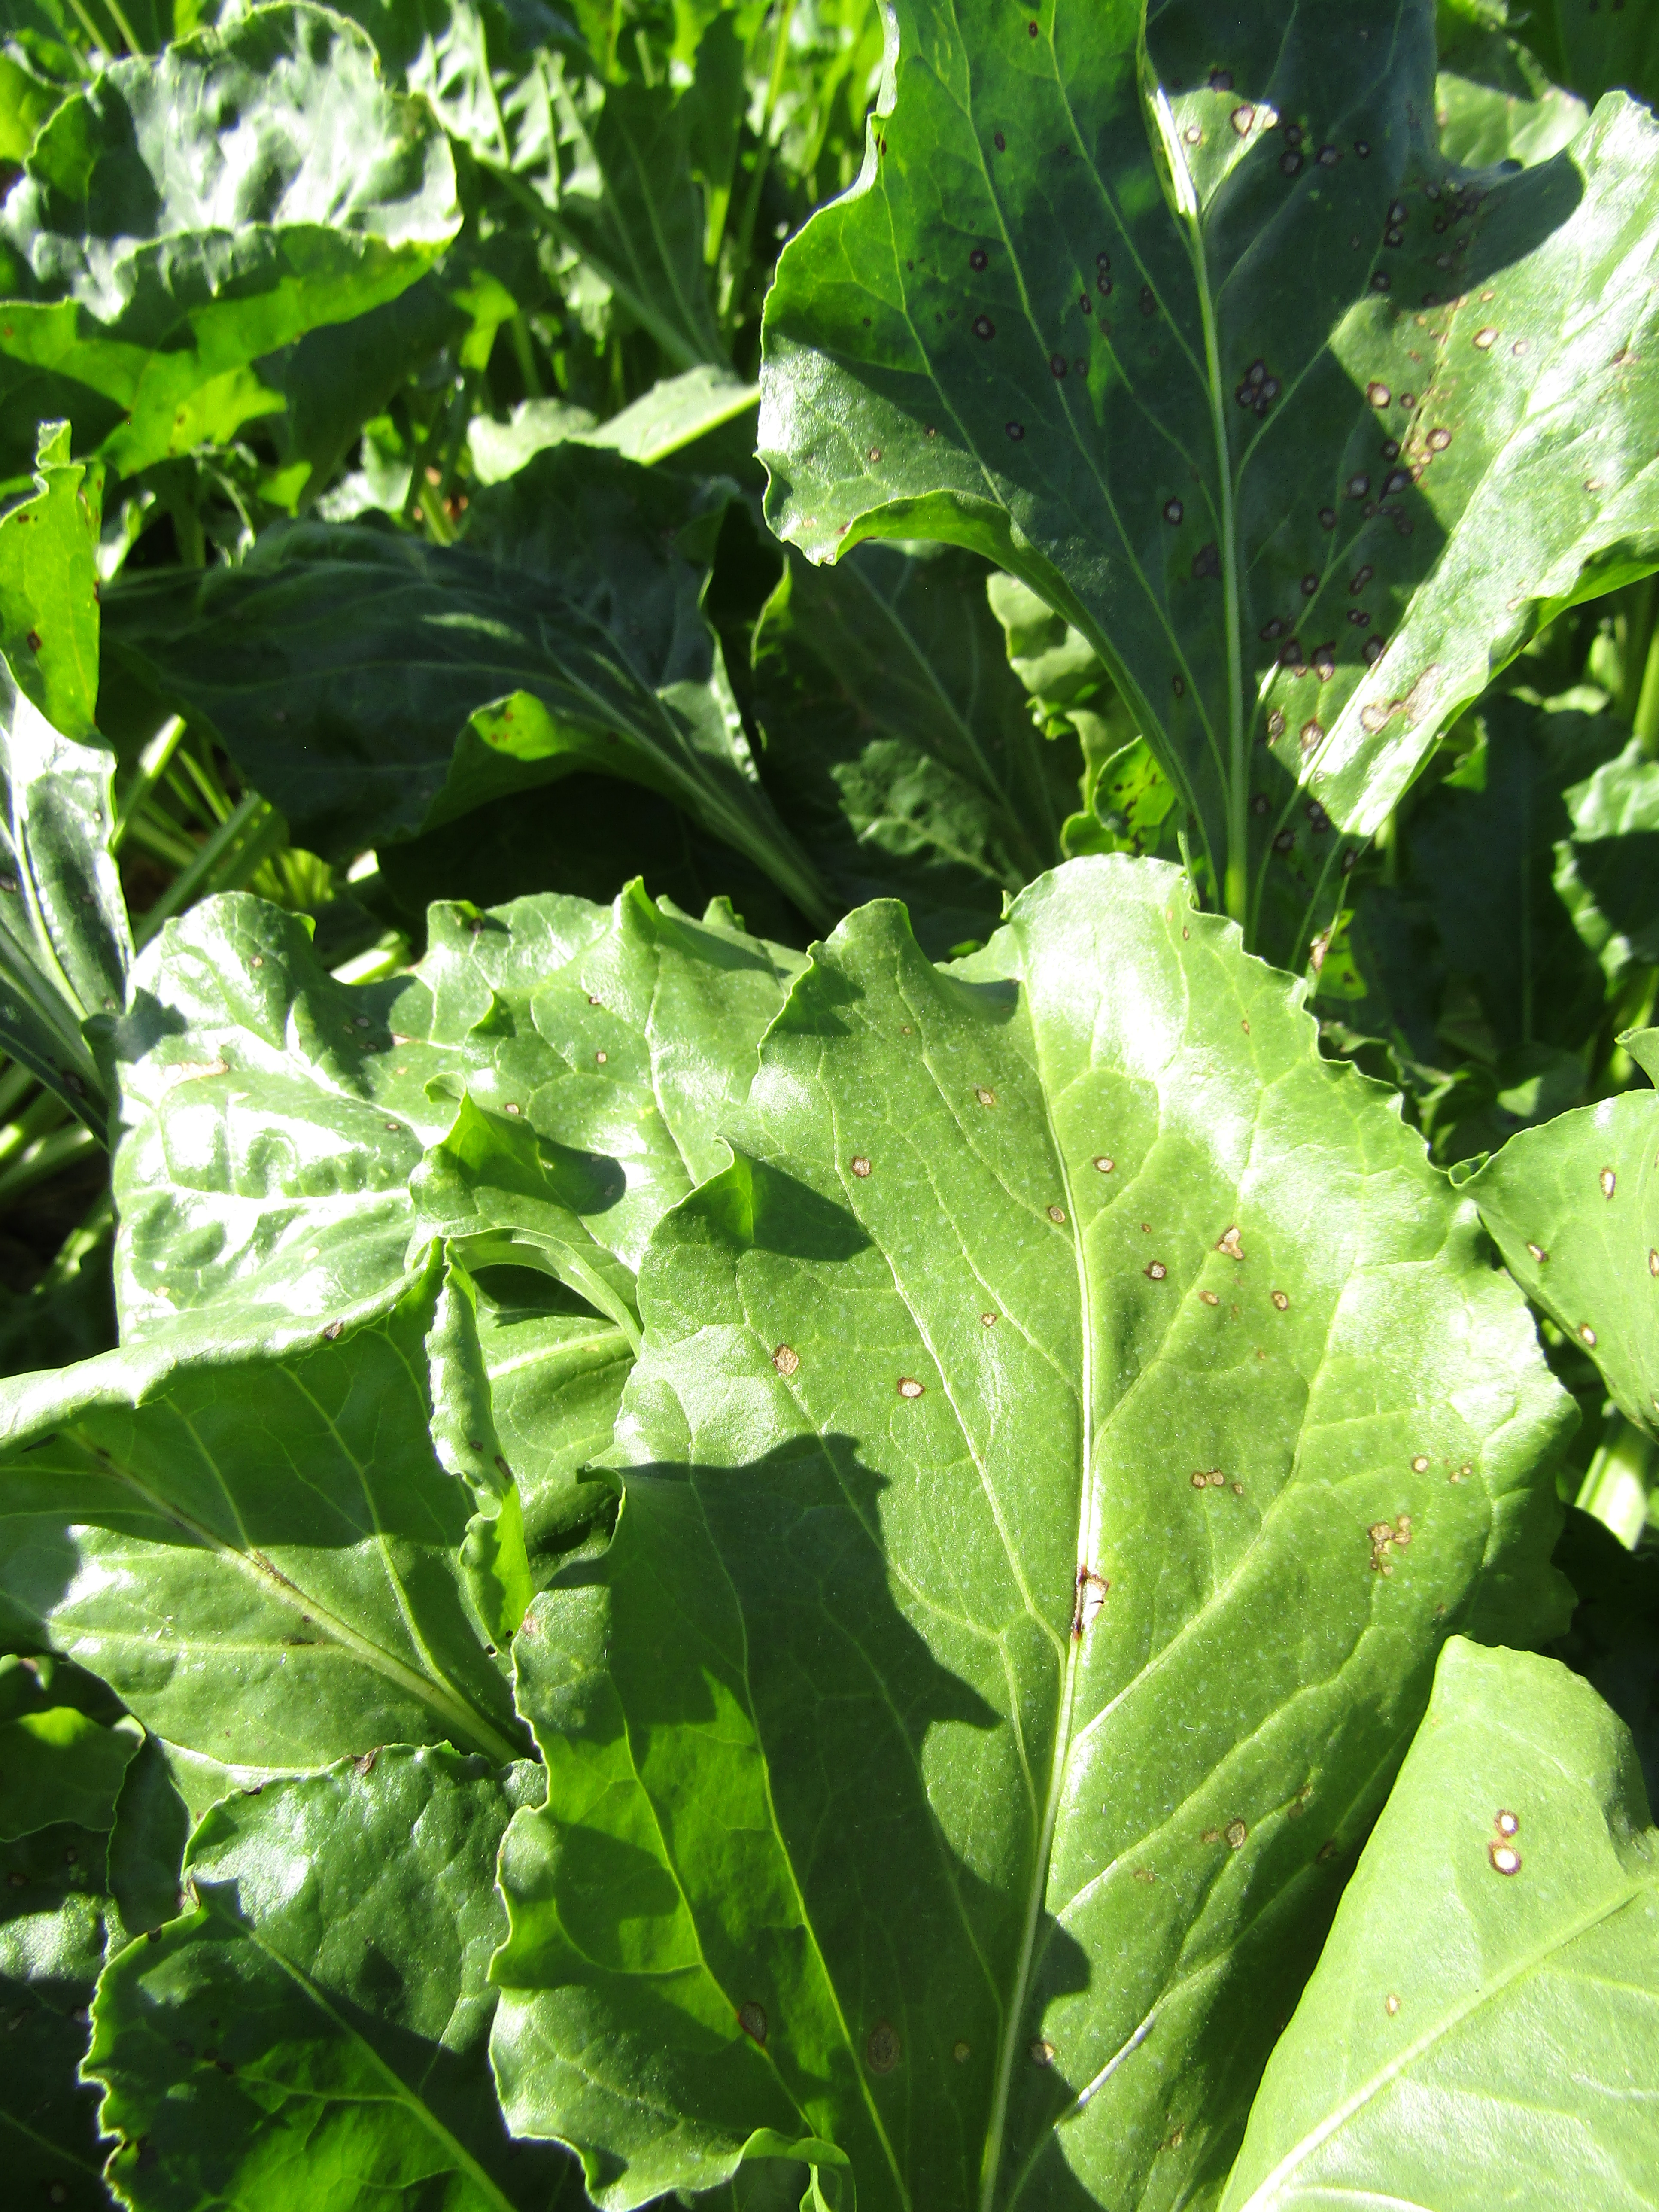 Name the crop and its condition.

beet, cercospora
